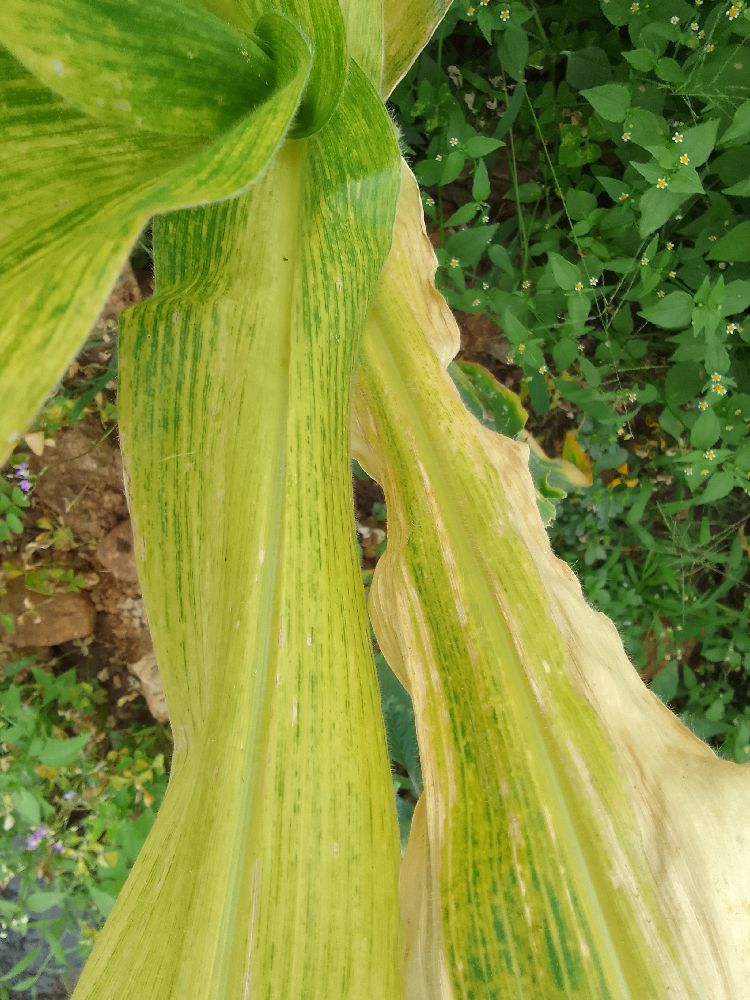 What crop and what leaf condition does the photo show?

maize, maize lethal necrosis
